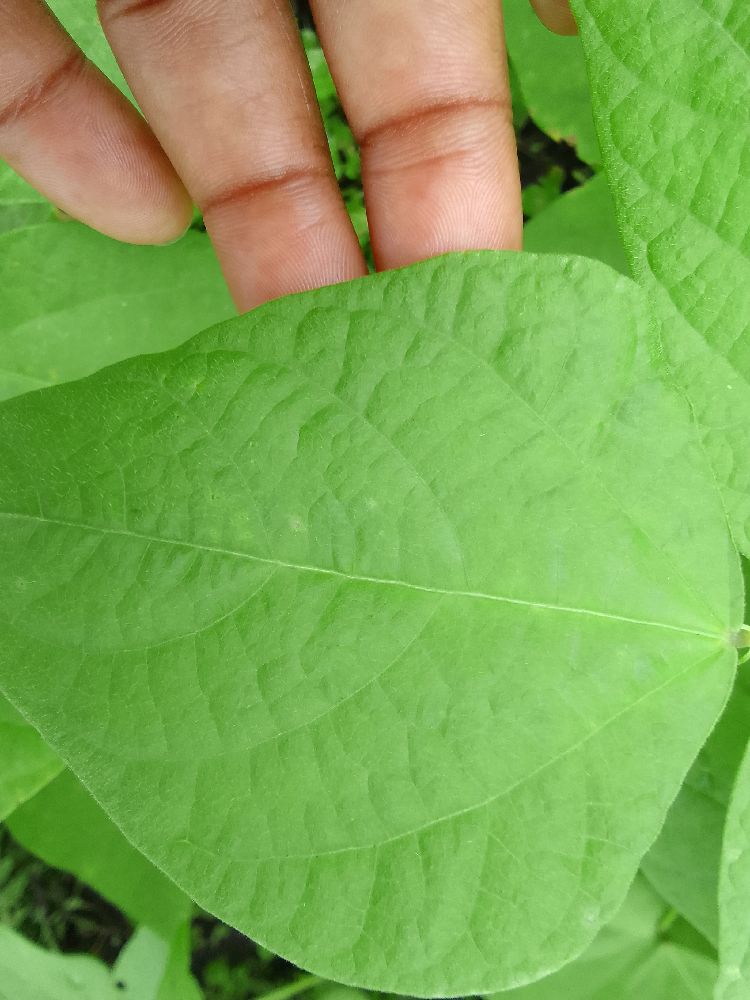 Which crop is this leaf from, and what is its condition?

common bean, healthy
